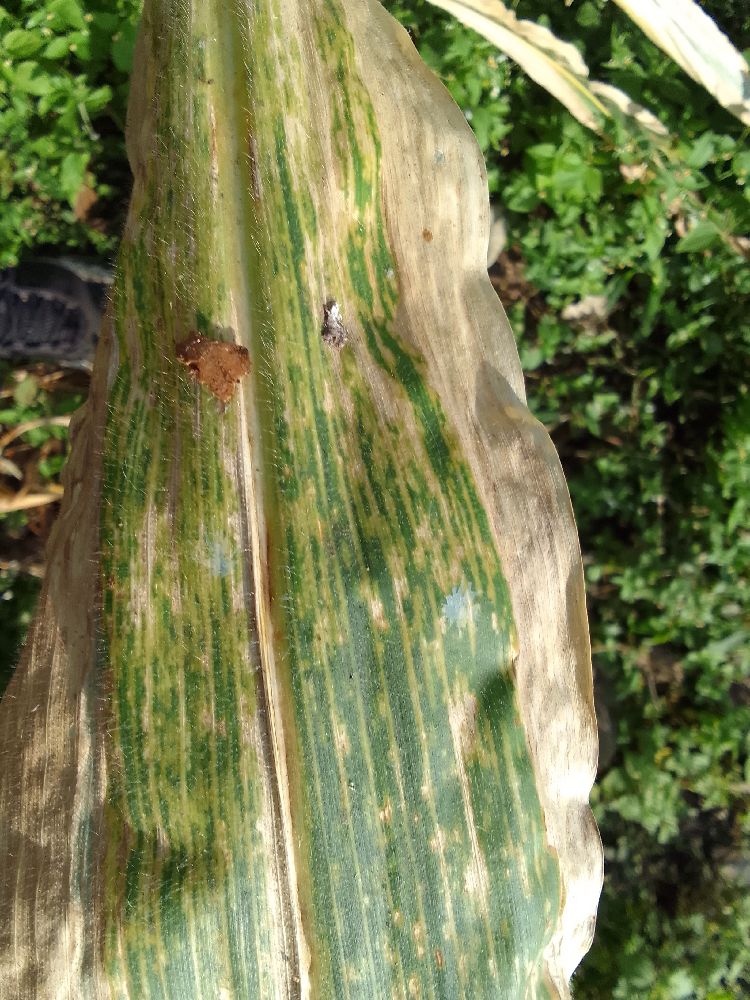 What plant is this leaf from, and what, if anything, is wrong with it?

maize, maize lethal necrosis
